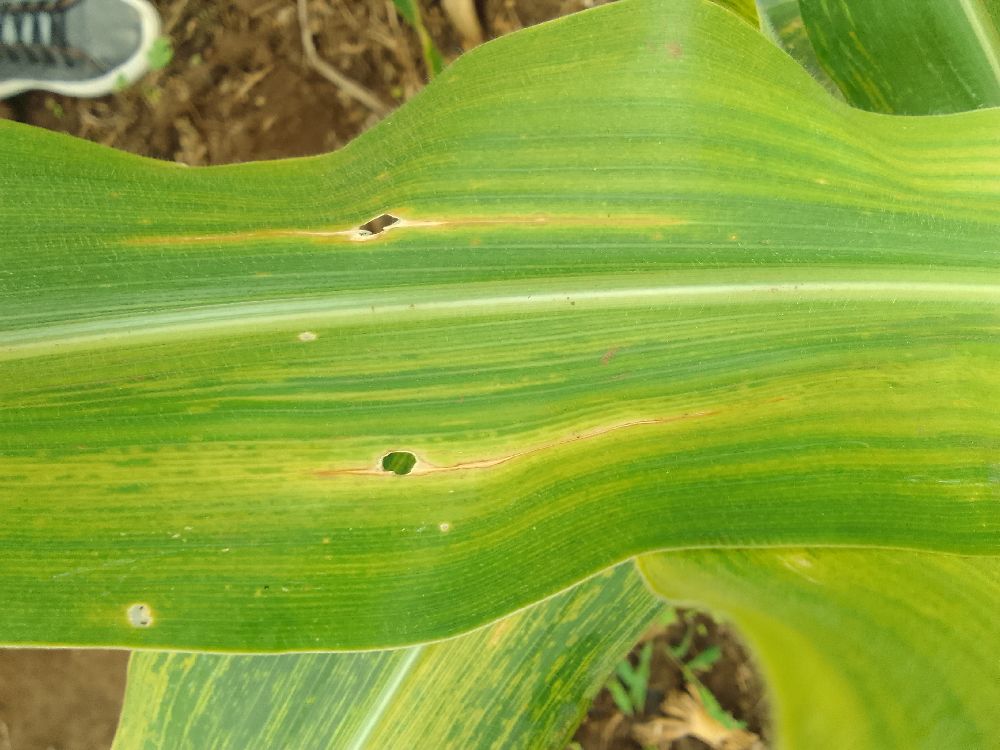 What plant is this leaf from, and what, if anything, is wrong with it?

maize, maize lethal necrosis
